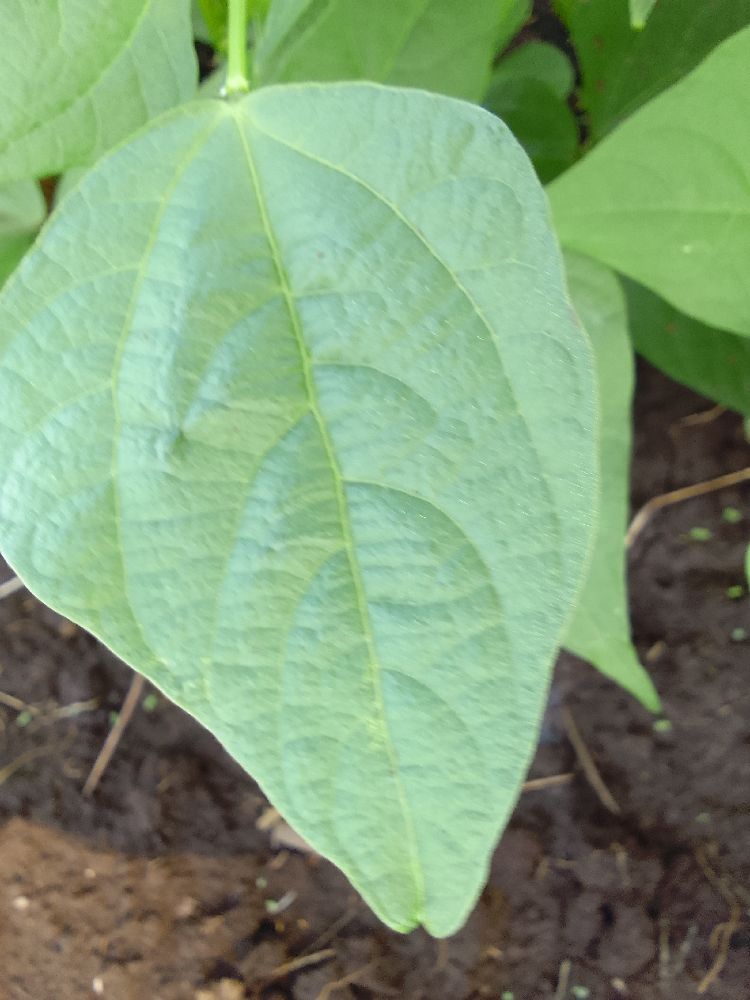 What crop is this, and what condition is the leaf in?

common bean, healthy
